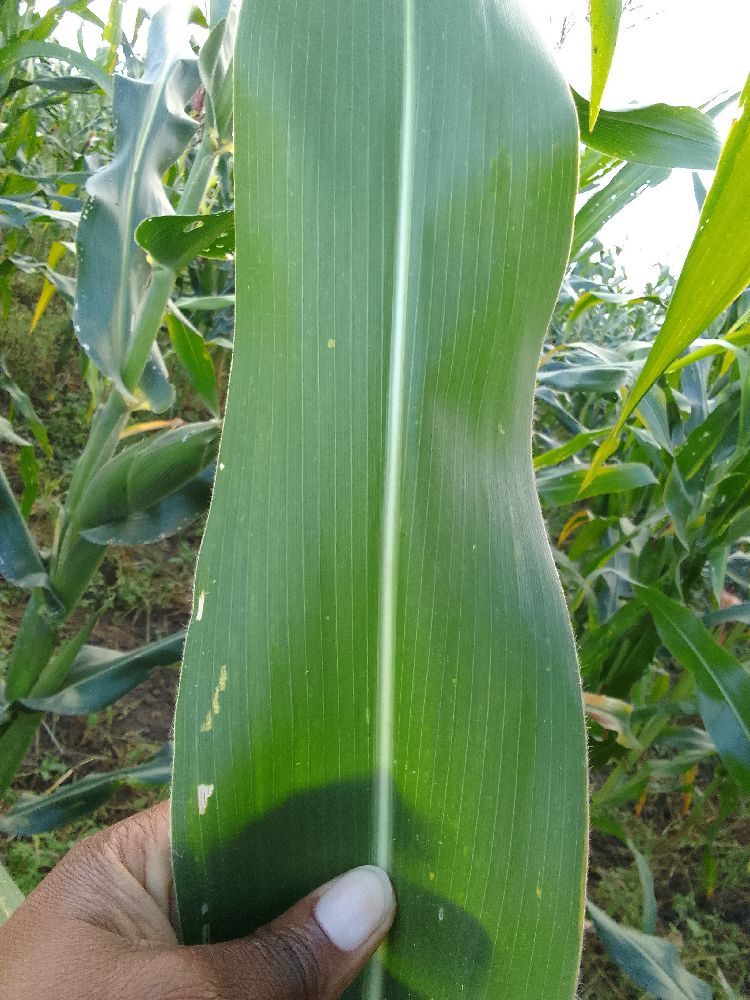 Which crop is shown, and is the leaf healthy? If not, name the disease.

maize, healthy
